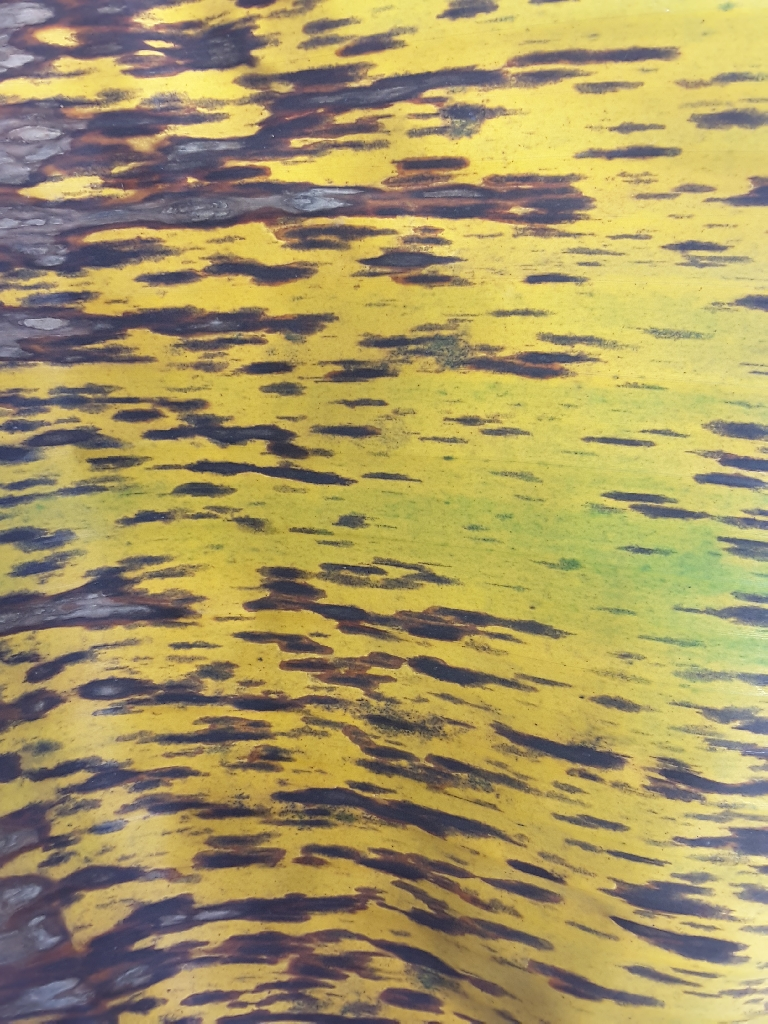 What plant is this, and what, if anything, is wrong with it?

banana, black sigatoka
